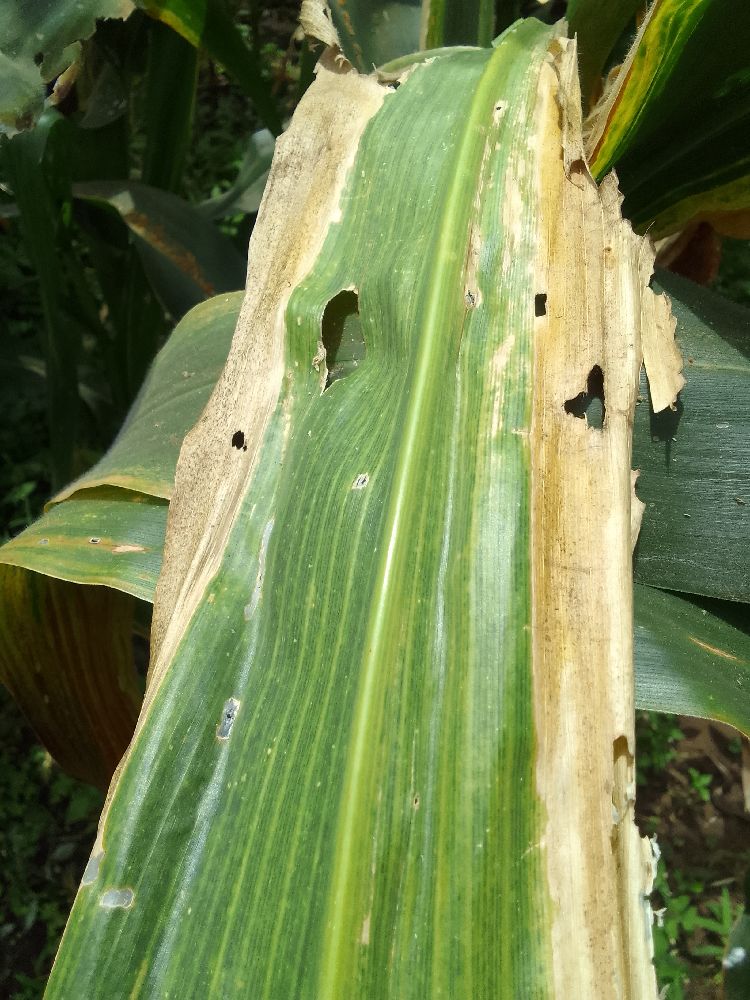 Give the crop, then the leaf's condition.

maize, maize lethal necrosis
